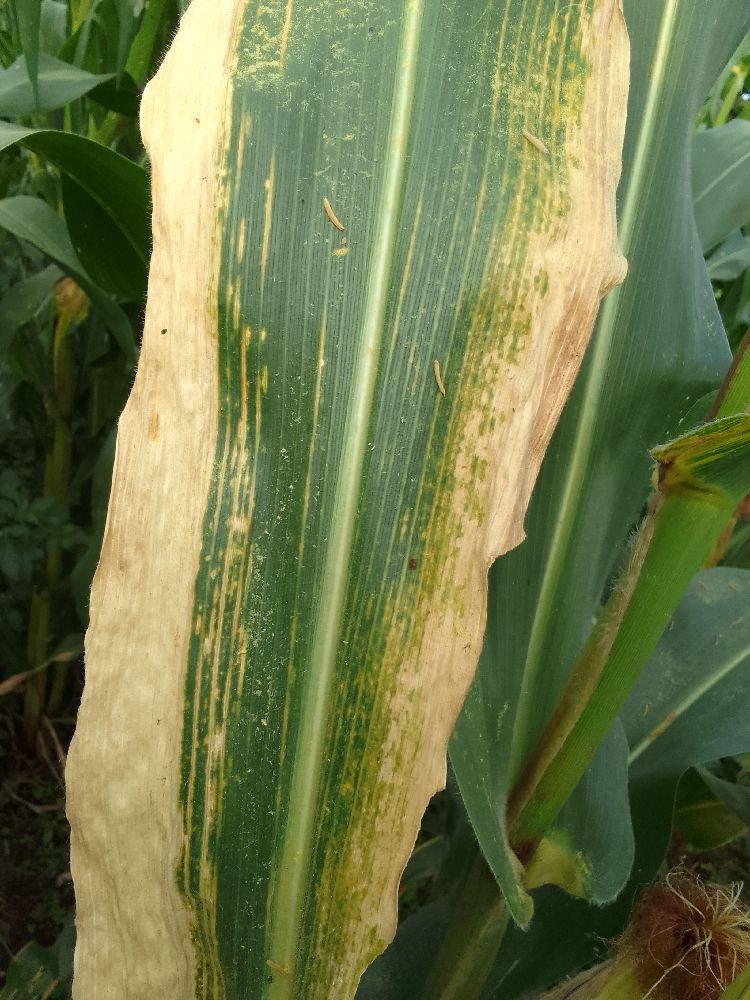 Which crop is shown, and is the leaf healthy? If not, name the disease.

maize, maize lethal necrosis
